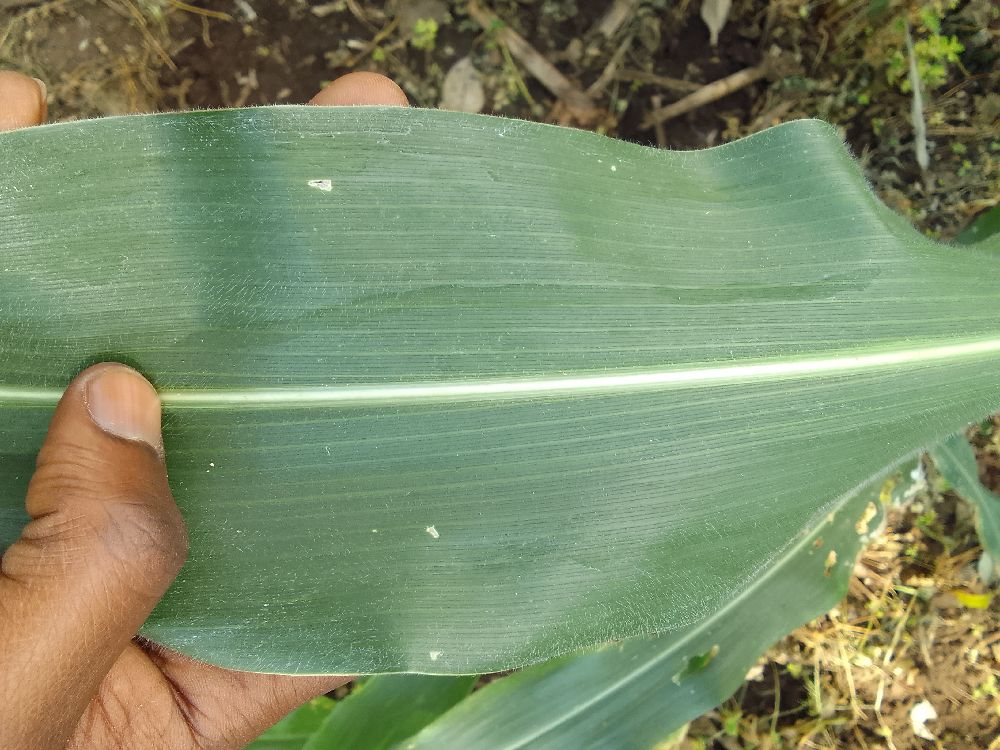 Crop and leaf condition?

maize, healthy
